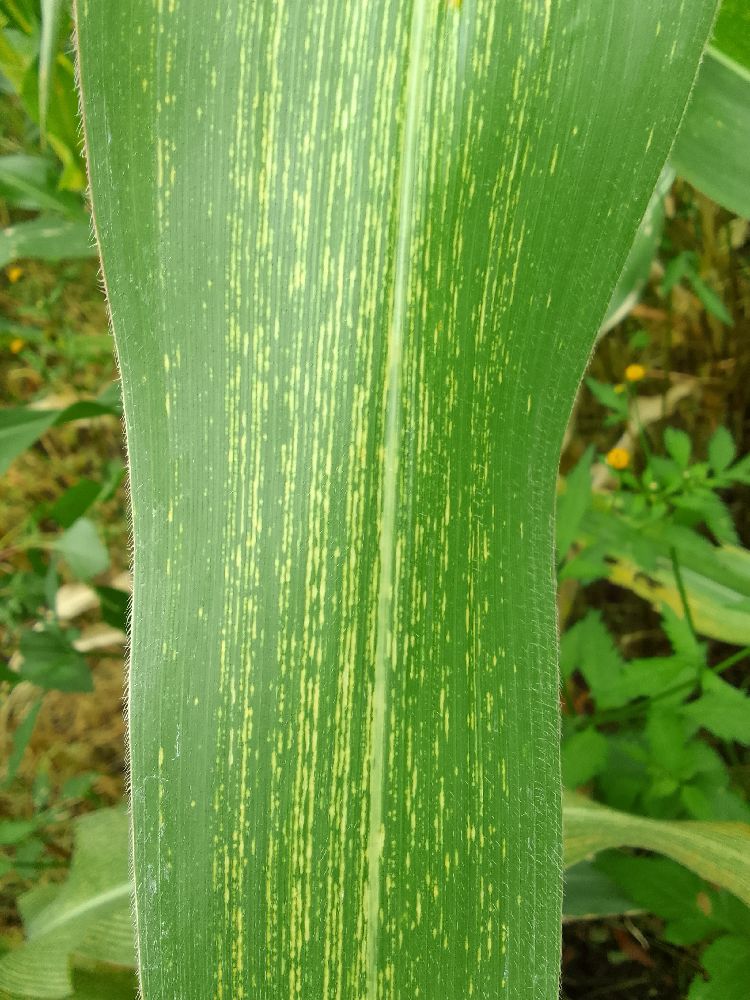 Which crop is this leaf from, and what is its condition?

maize, maize streak virus
